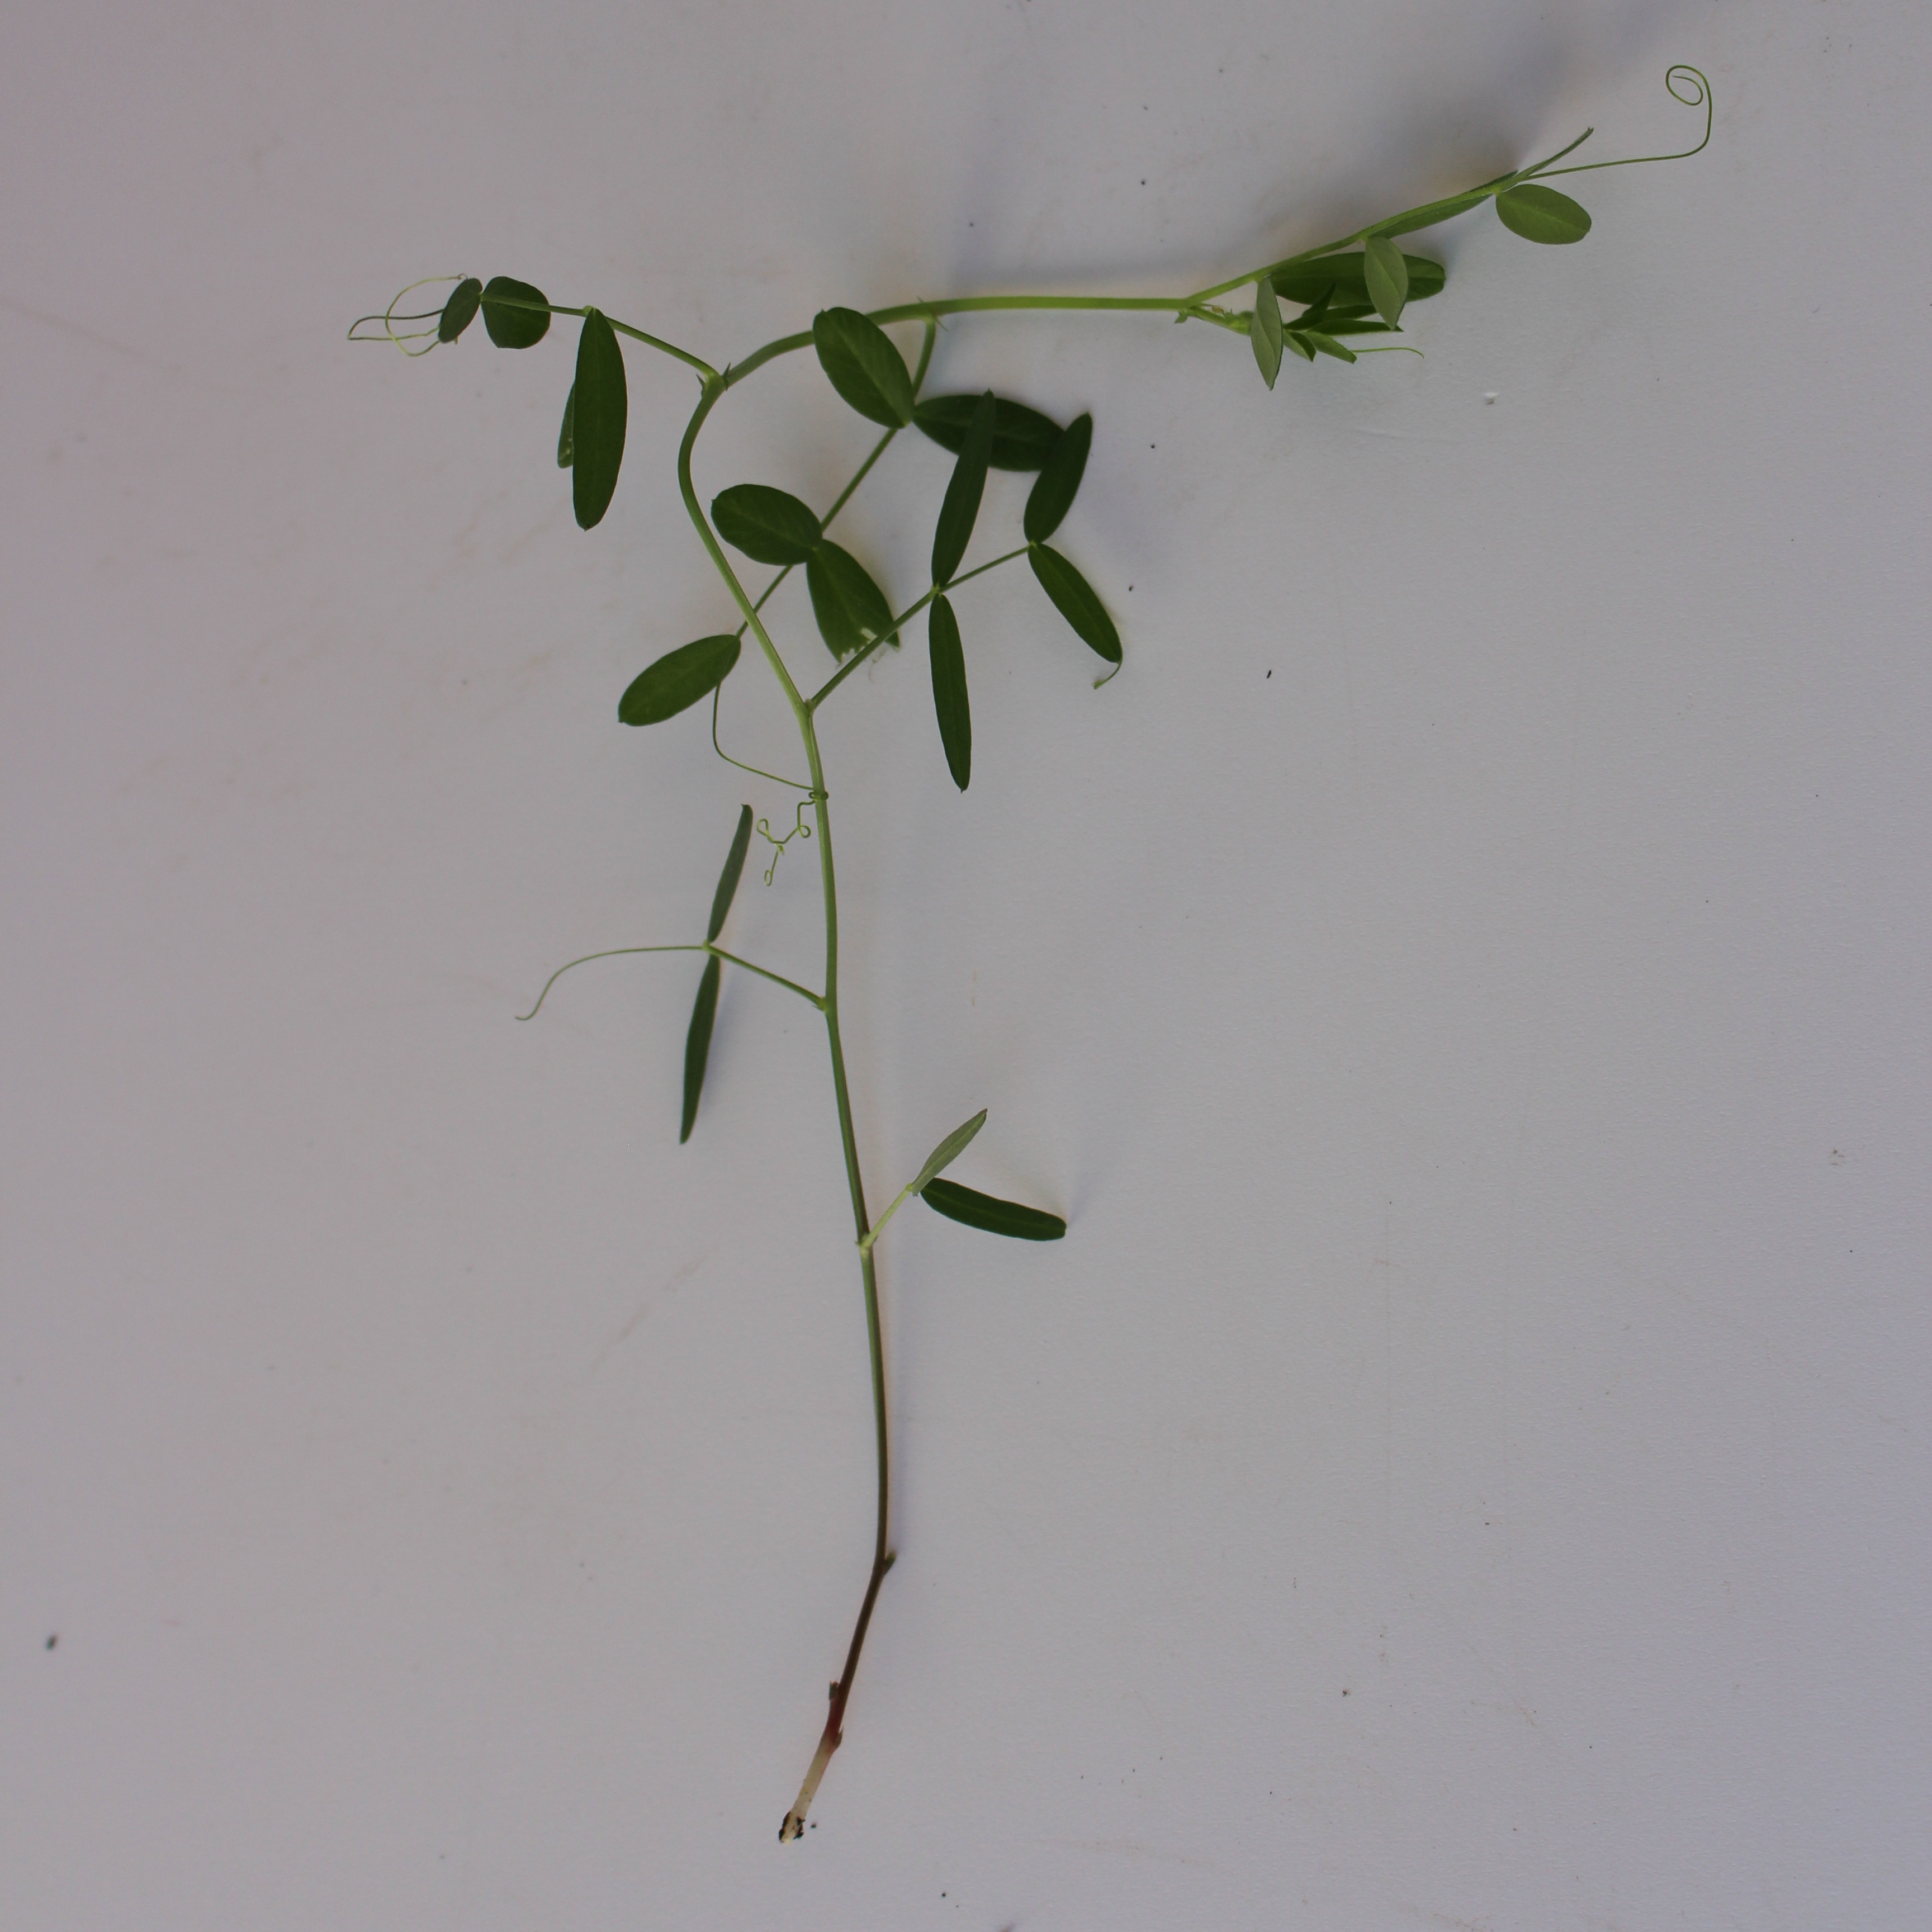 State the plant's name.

Vicia sativa
